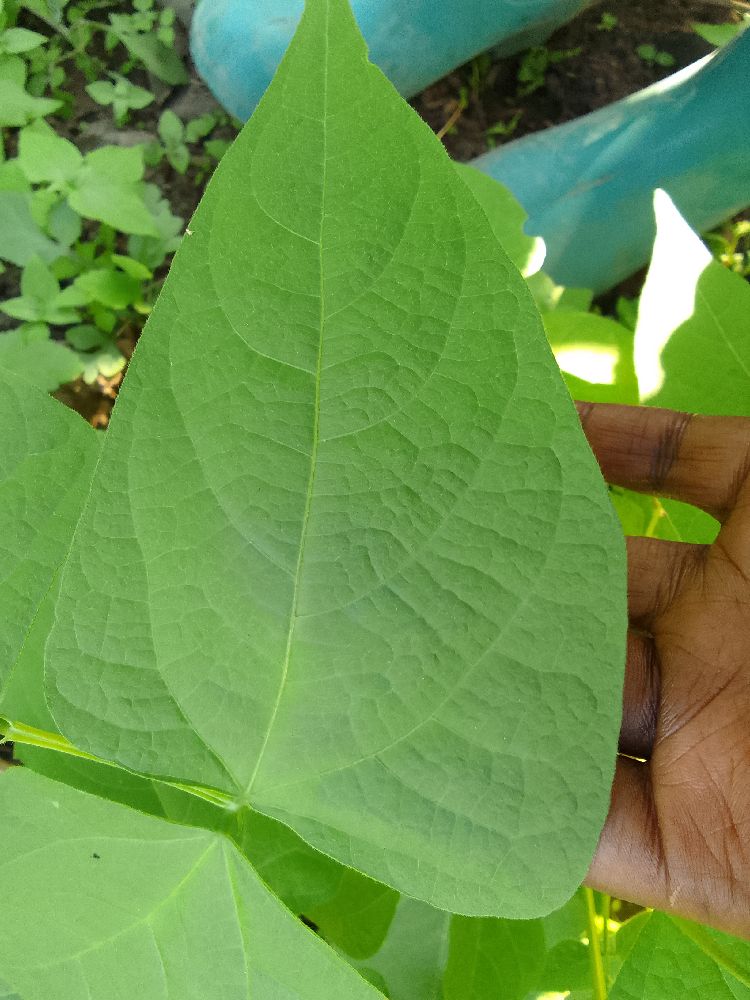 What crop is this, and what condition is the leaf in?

common bean, healthy
